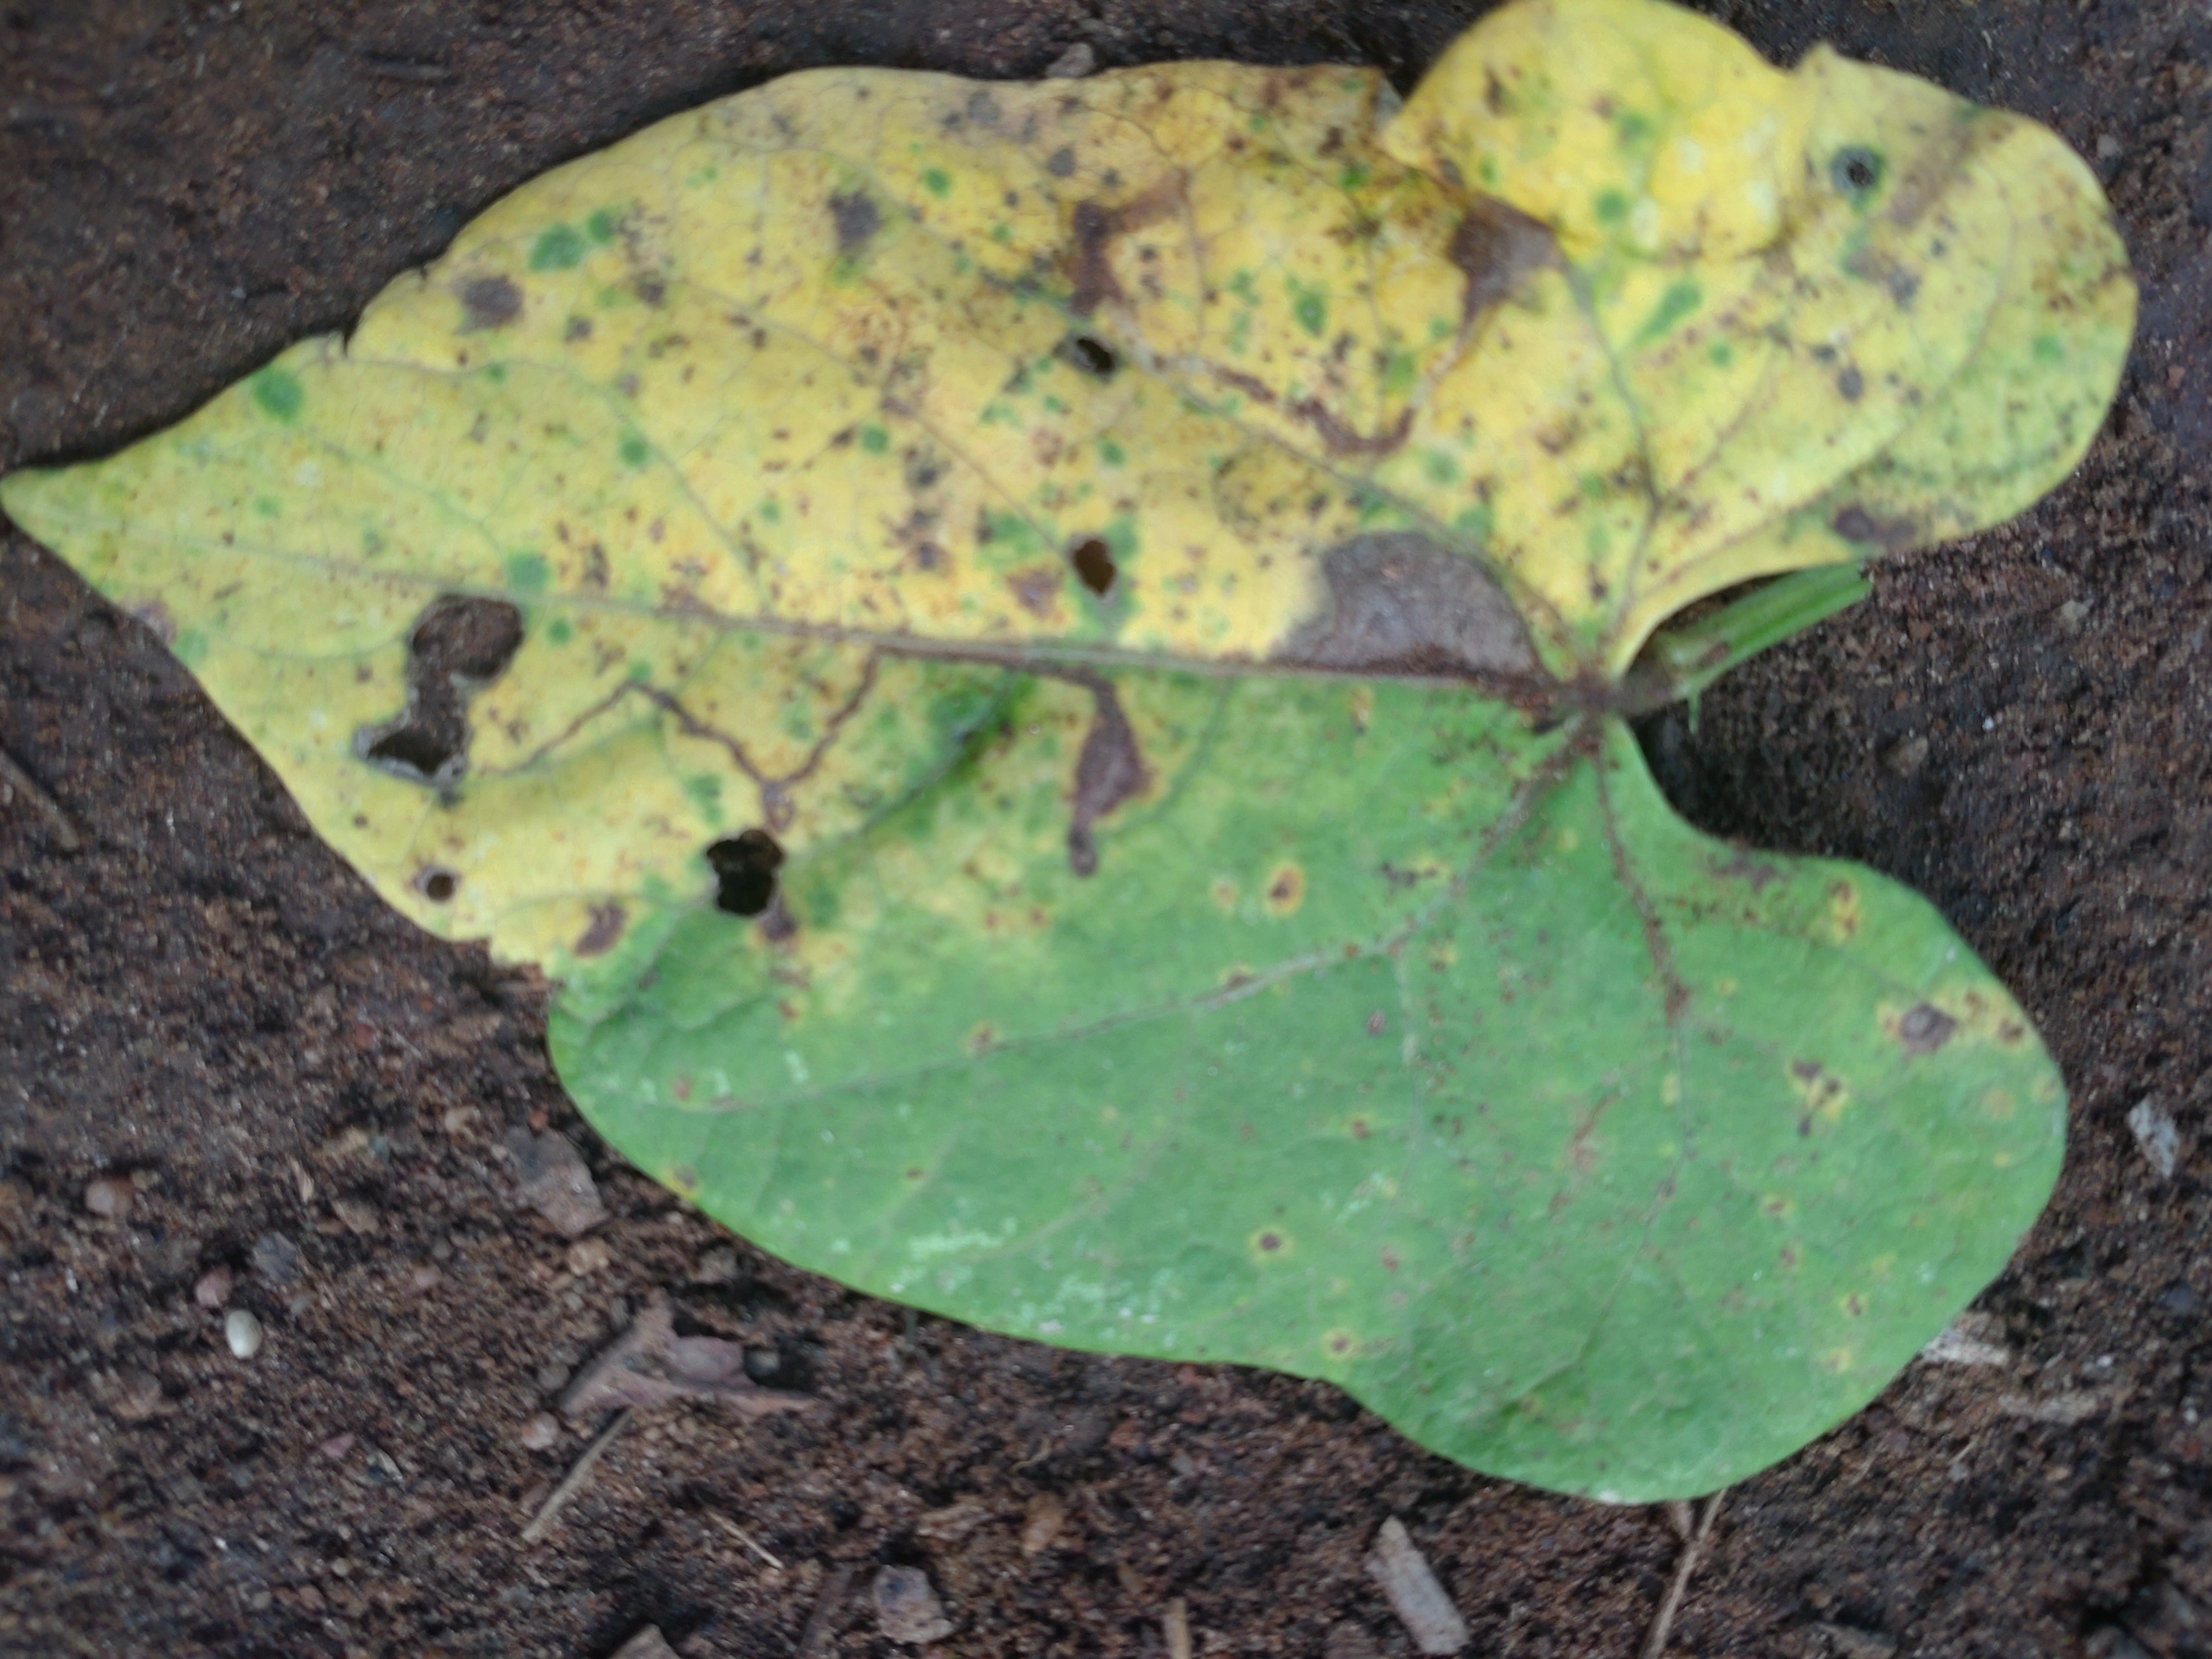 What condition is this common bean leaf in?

anthracnose
